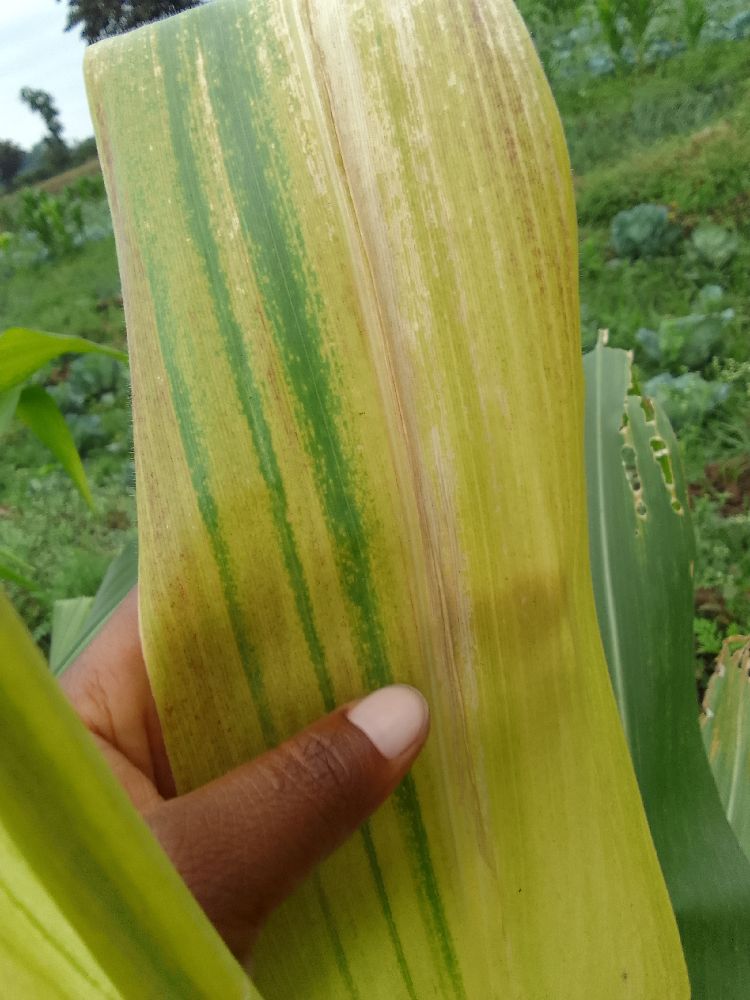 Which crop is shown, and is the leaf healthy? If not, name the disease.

maize, maize lethal necrosis
